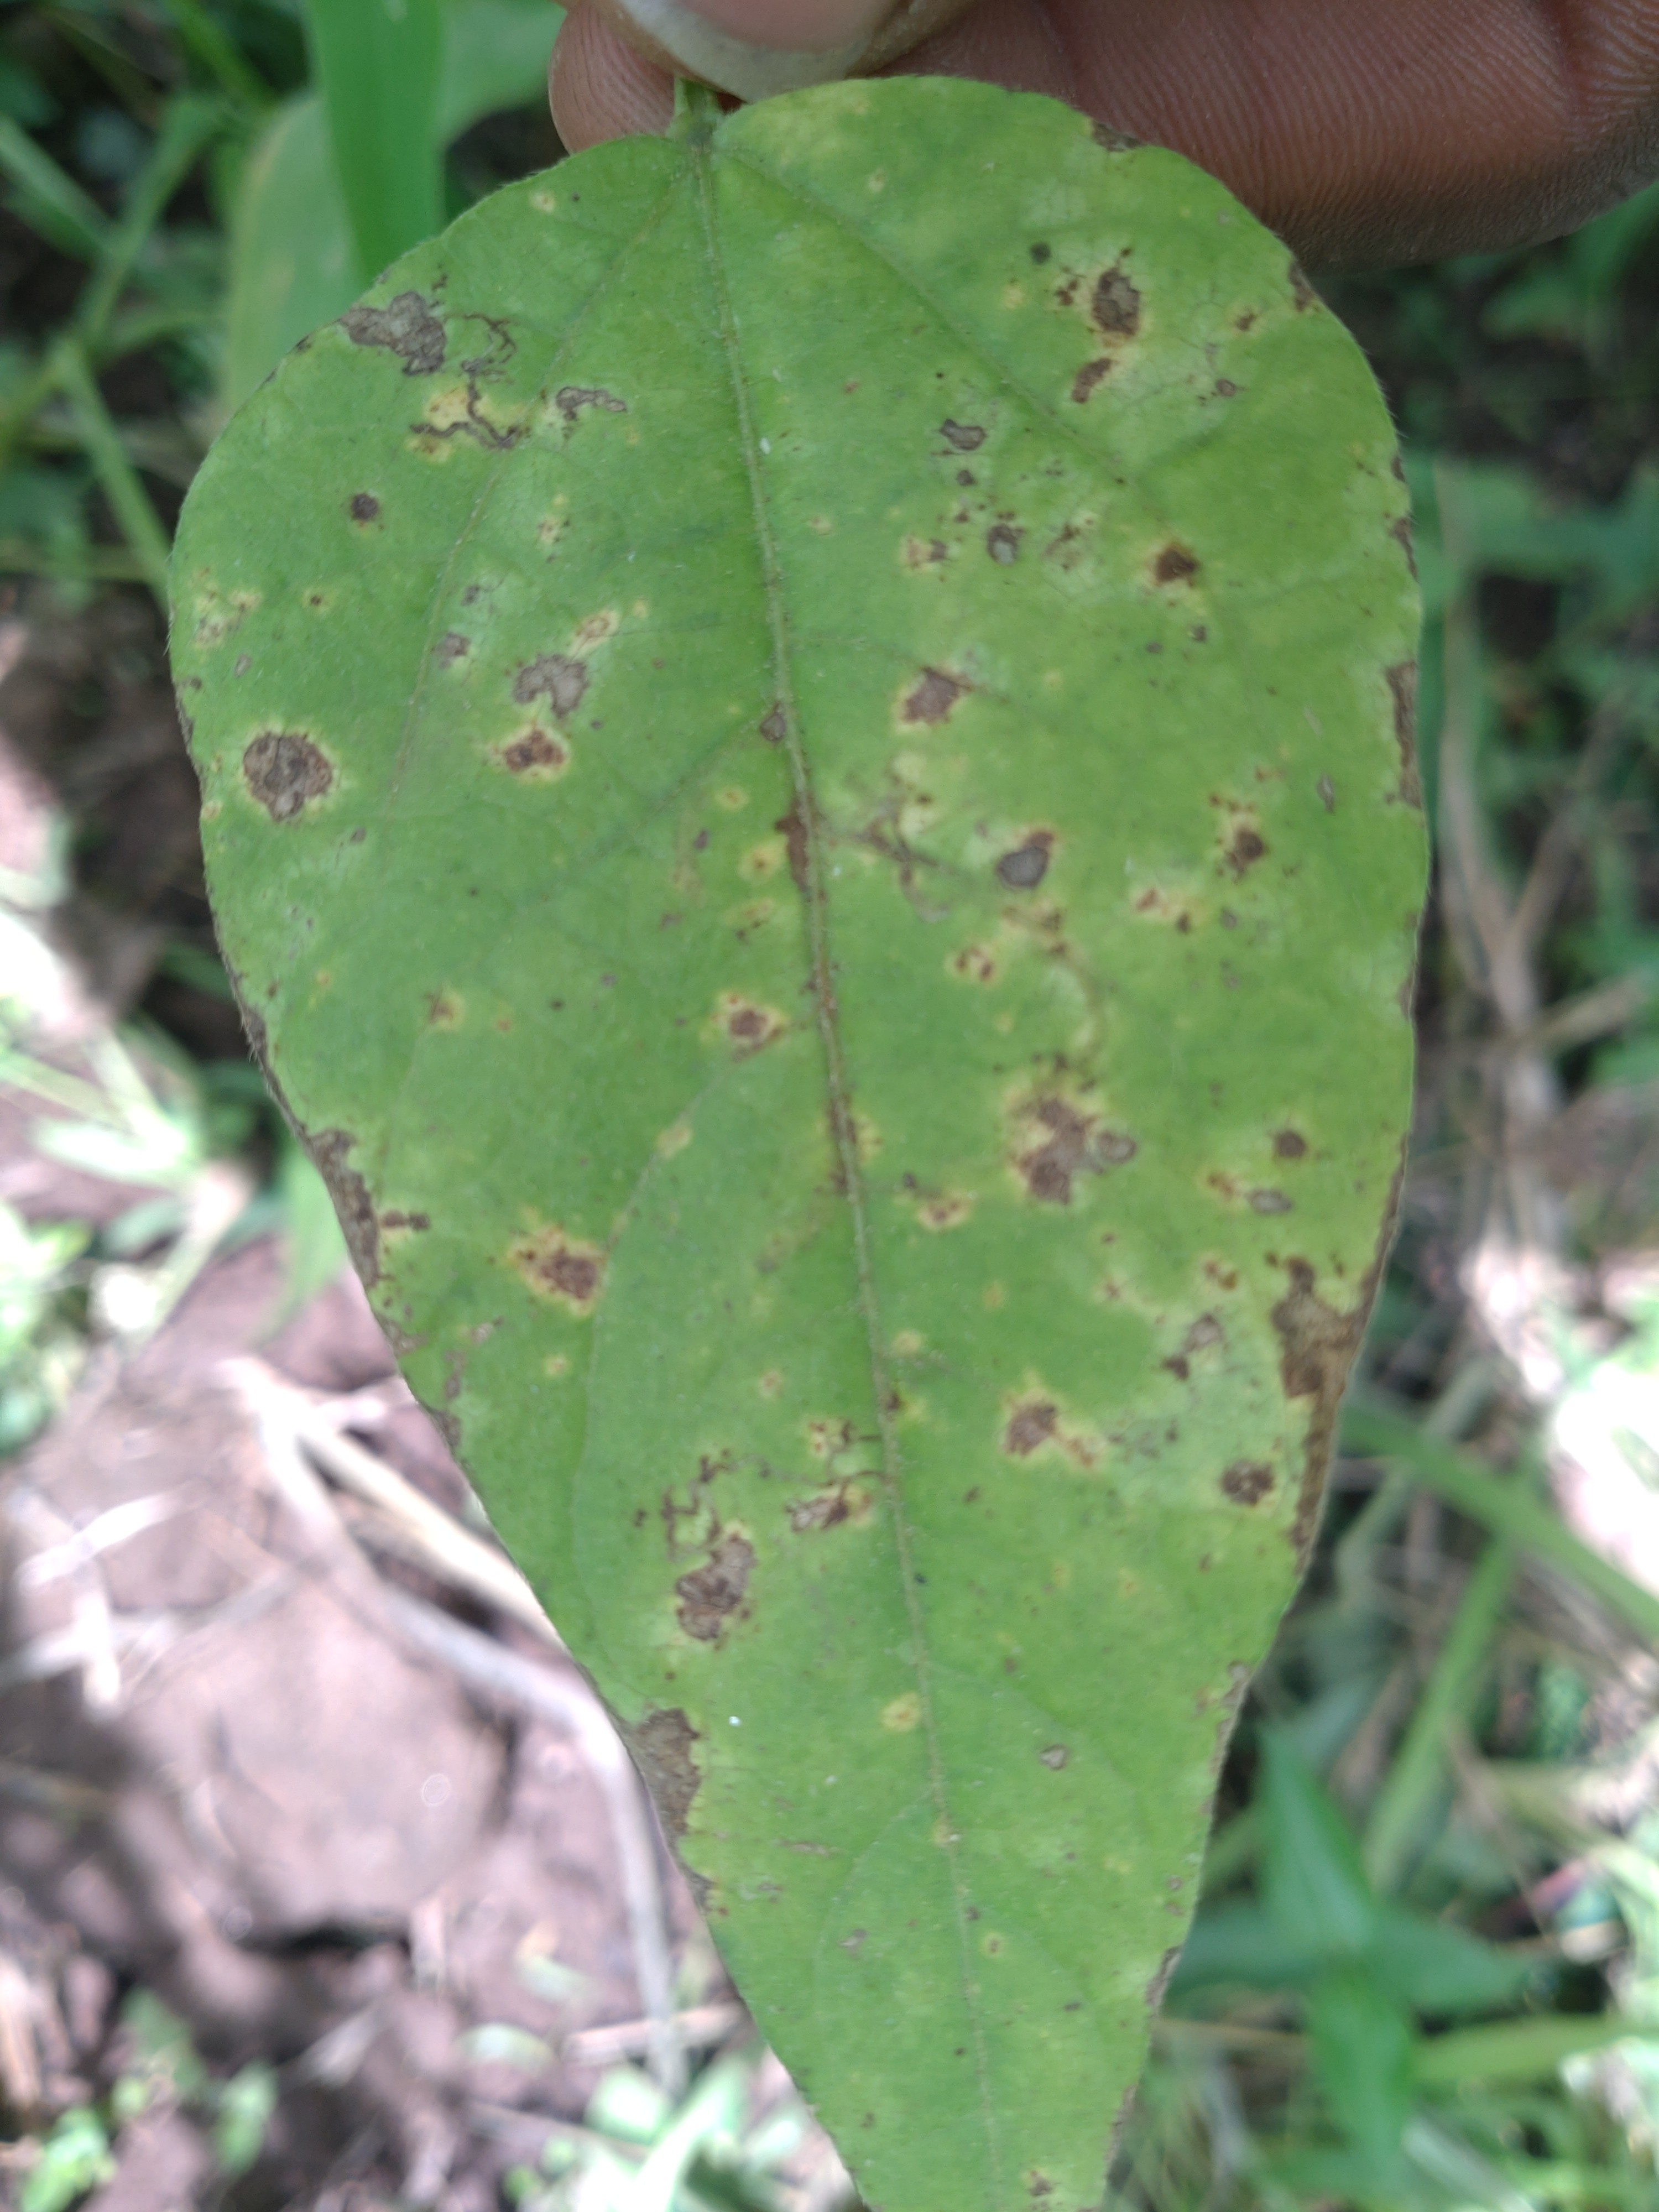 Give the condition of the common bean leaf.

rust
